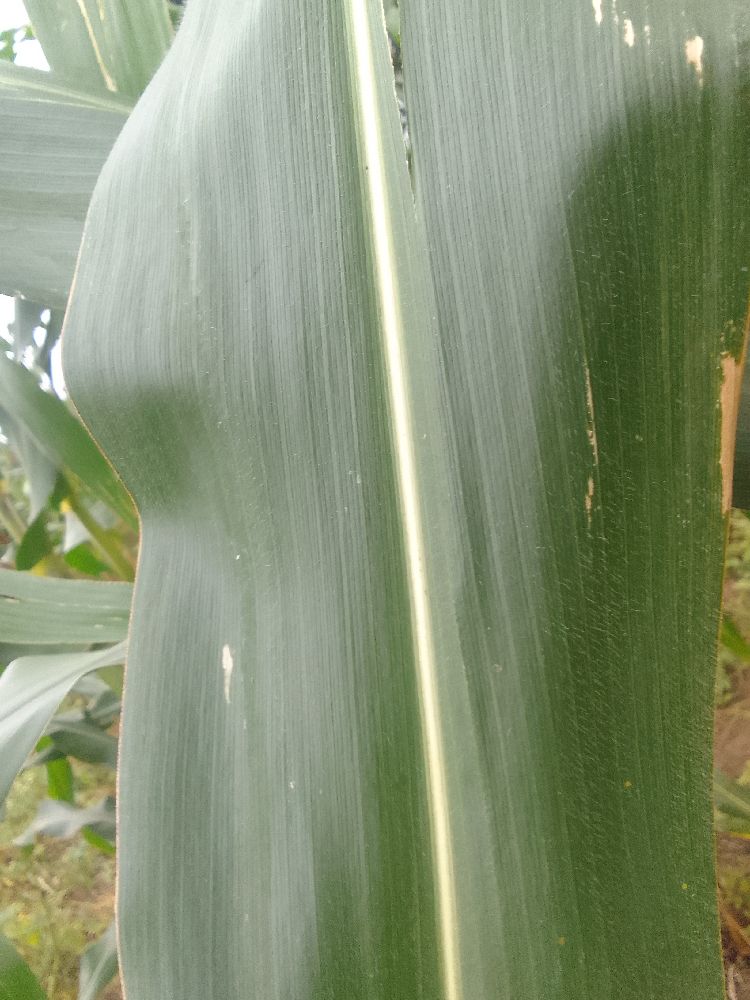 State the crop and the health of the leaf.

maize, healthy
